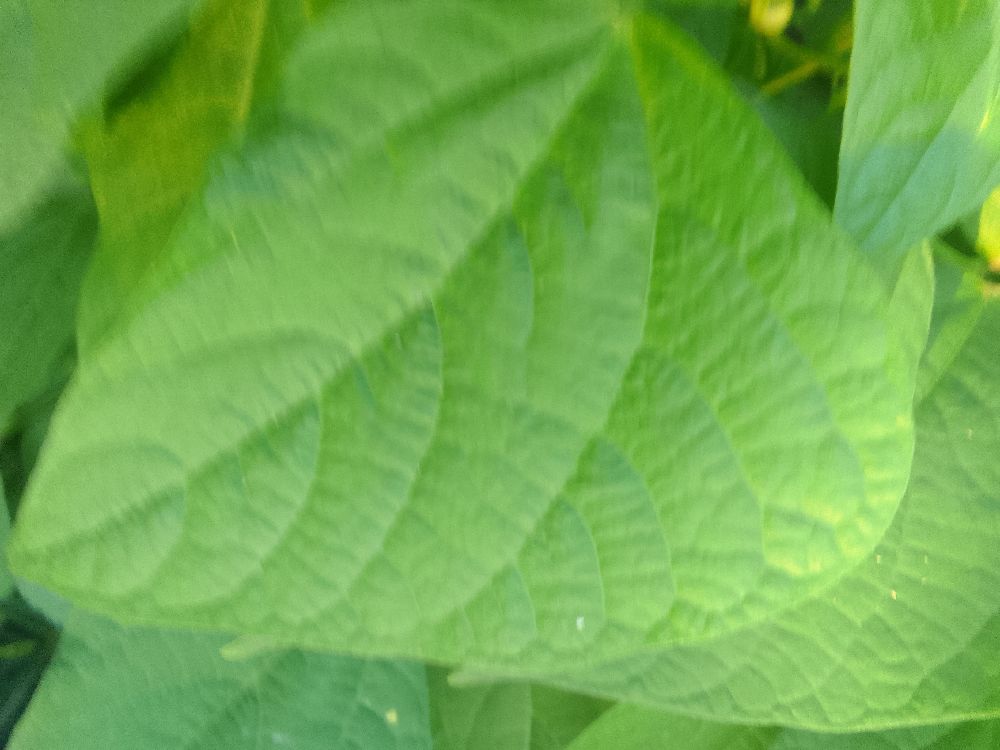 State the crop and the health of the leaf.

common bean, healthy
